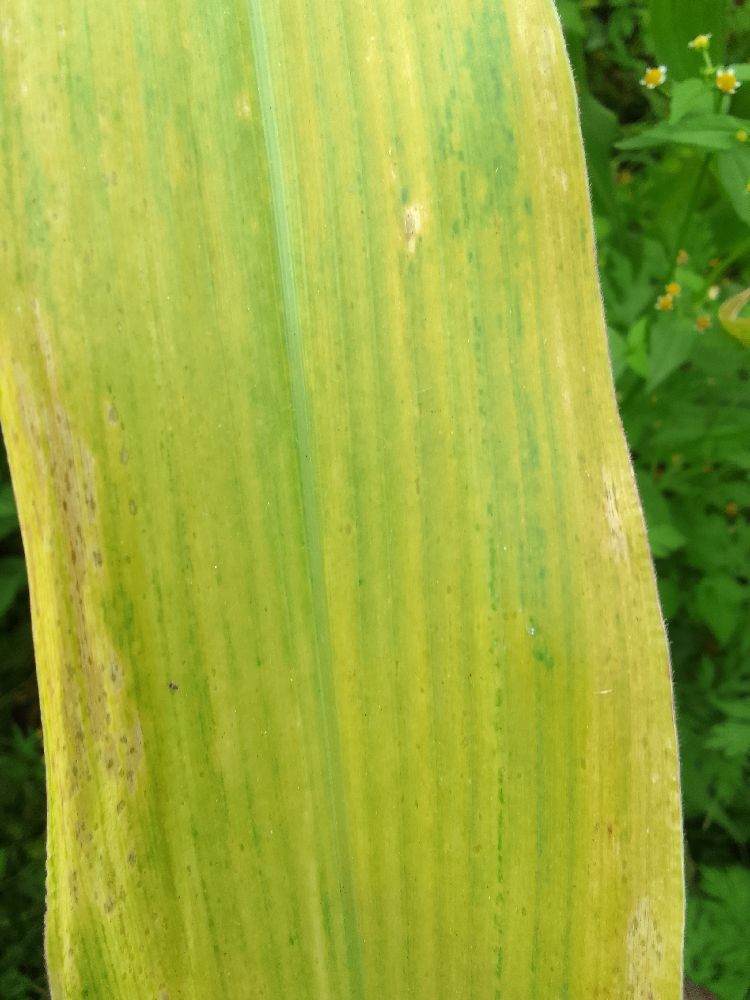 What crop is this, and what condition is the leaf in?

maize, maize lethal necrosis
